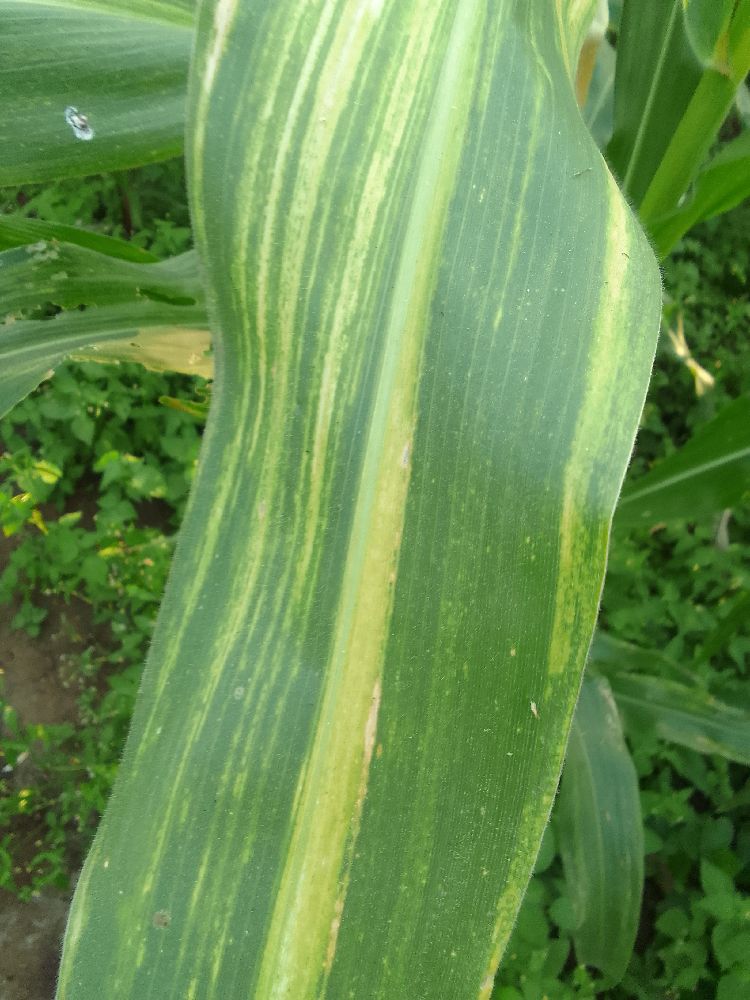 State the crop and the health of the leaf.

maize, maize lethal necrosis
